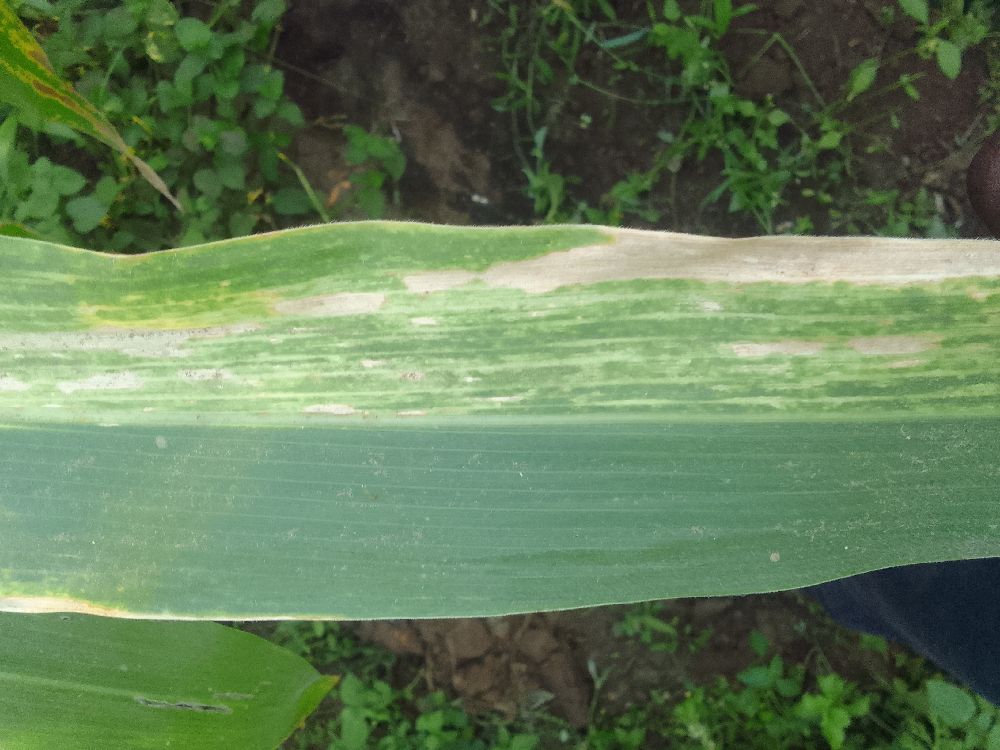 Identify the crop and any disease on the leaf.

maize, maize lethal necrosis
